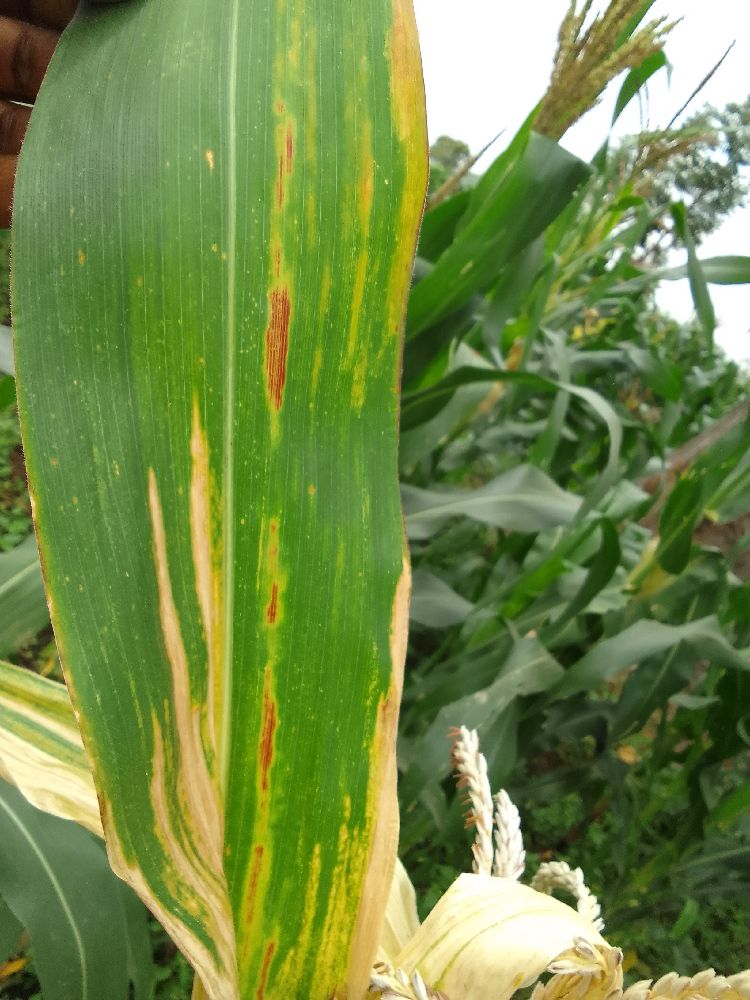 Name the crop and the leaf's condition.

maize, maize lethal necrosis
